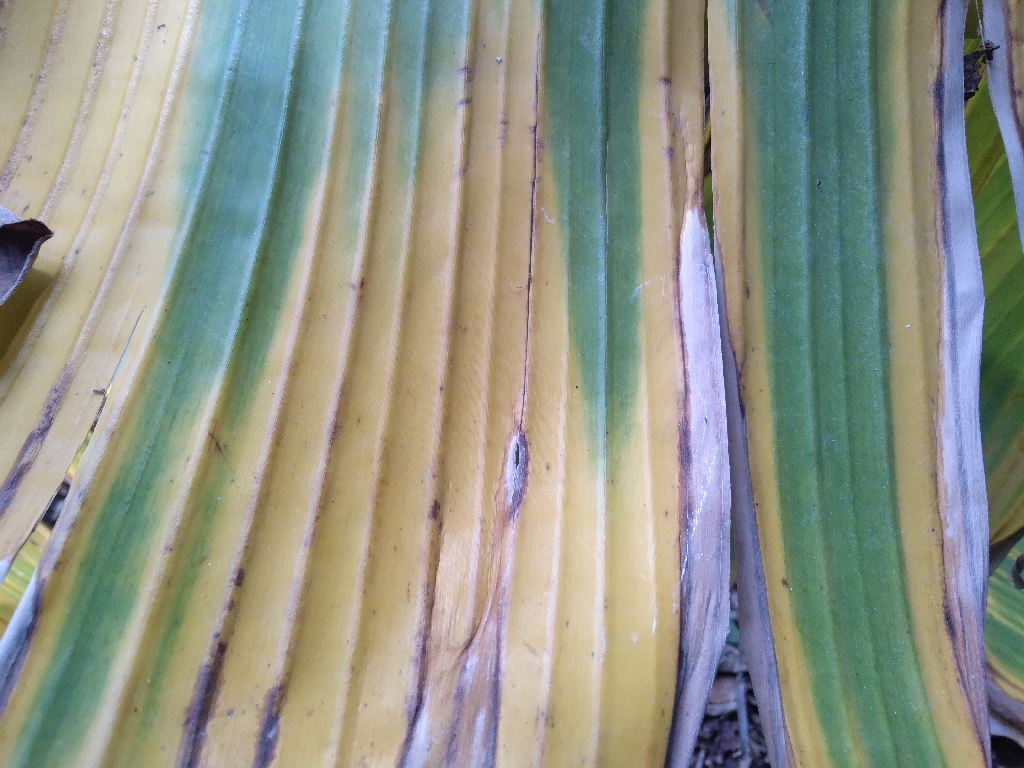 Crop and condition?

banana, fusarium wilt race 1
